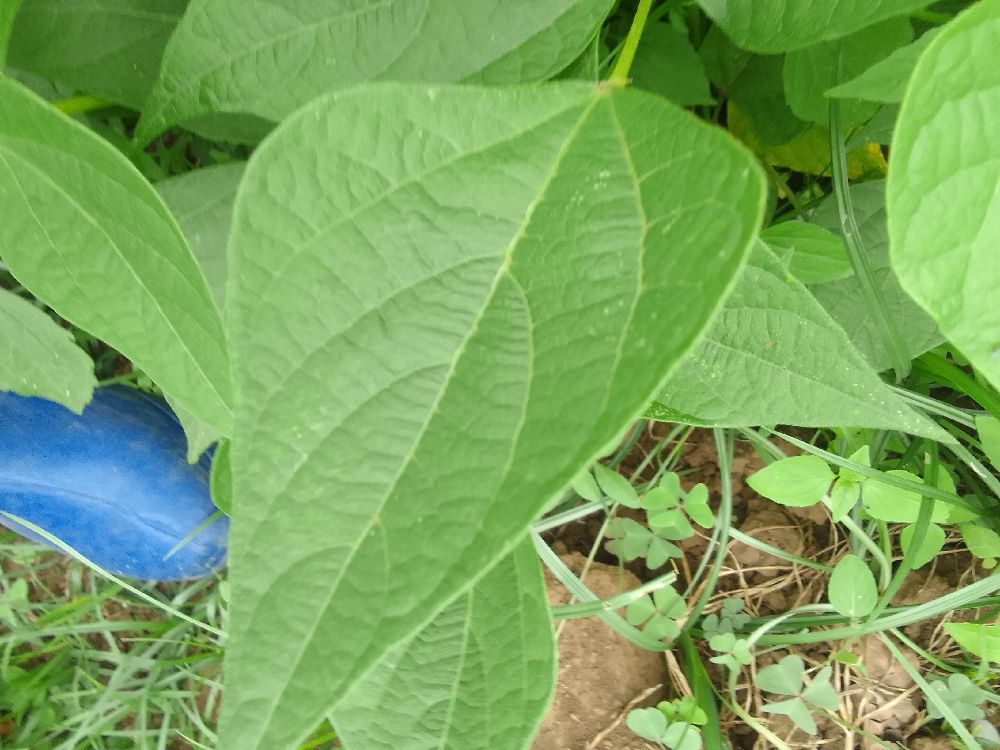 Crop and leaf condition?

common bean, healthy
